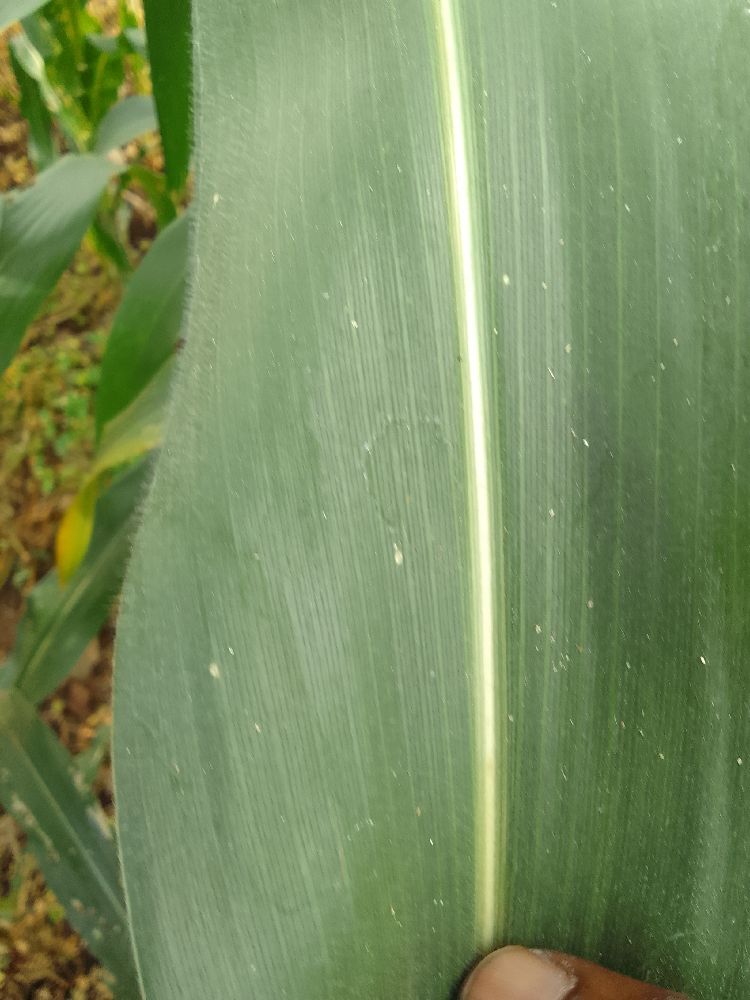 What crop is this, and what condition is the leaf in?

maize, healthy
